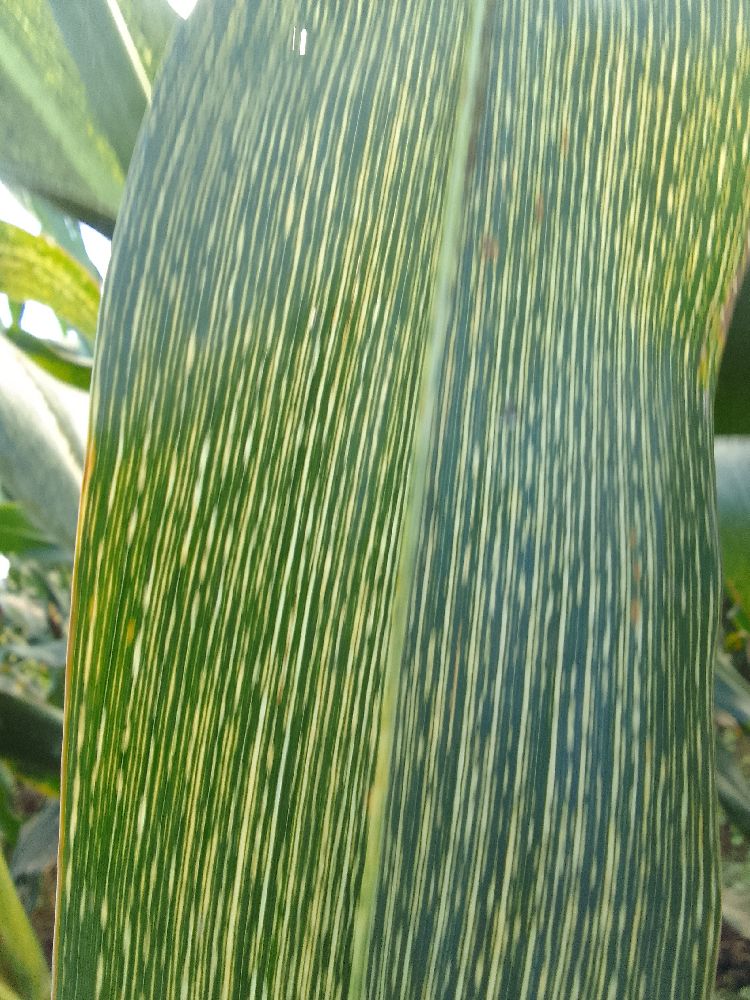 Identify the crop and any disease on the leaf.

maize, maize streak virus
